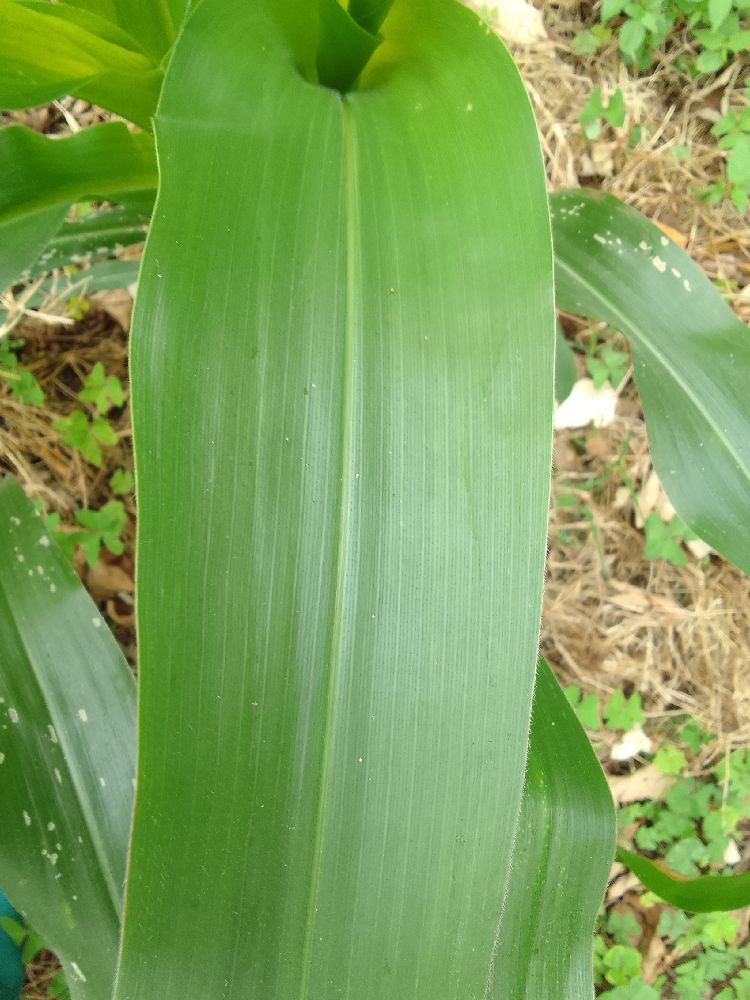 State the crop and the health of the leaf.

maize, healthy
